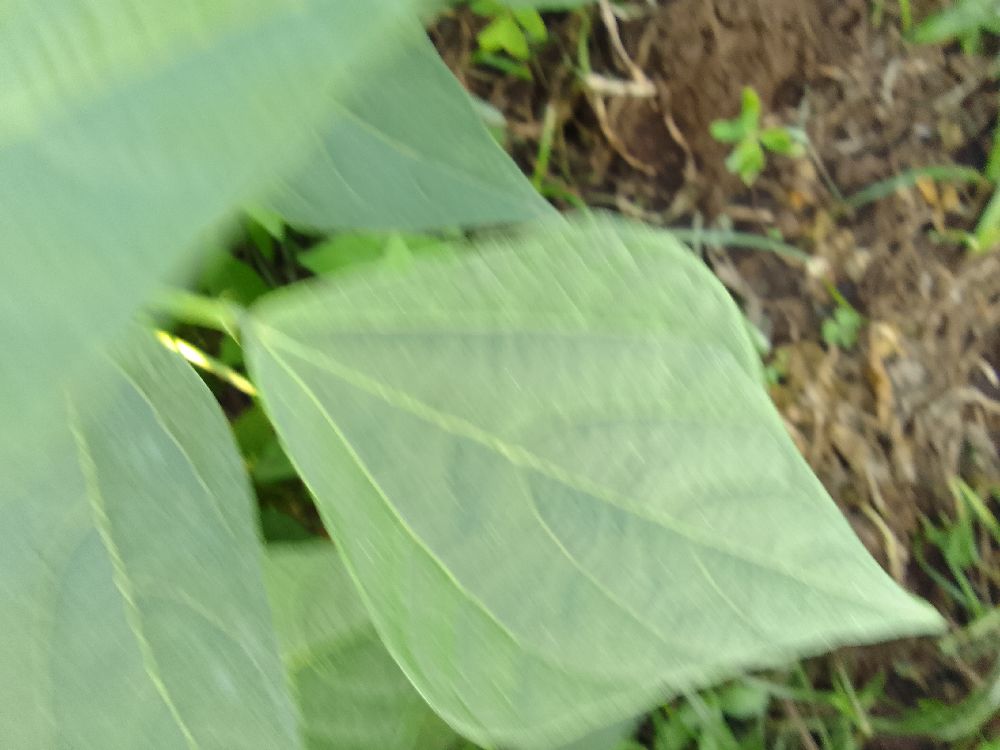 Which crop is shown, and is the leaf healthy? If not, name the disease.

common bean, healthy
